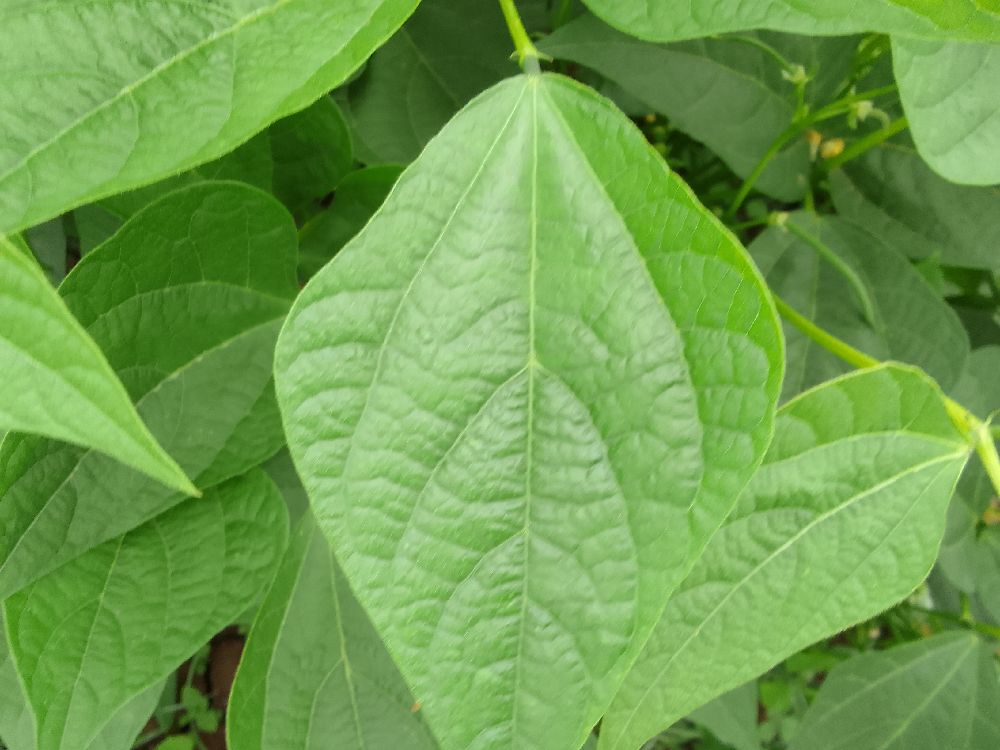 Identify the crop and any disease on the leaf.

common bean, healthy
